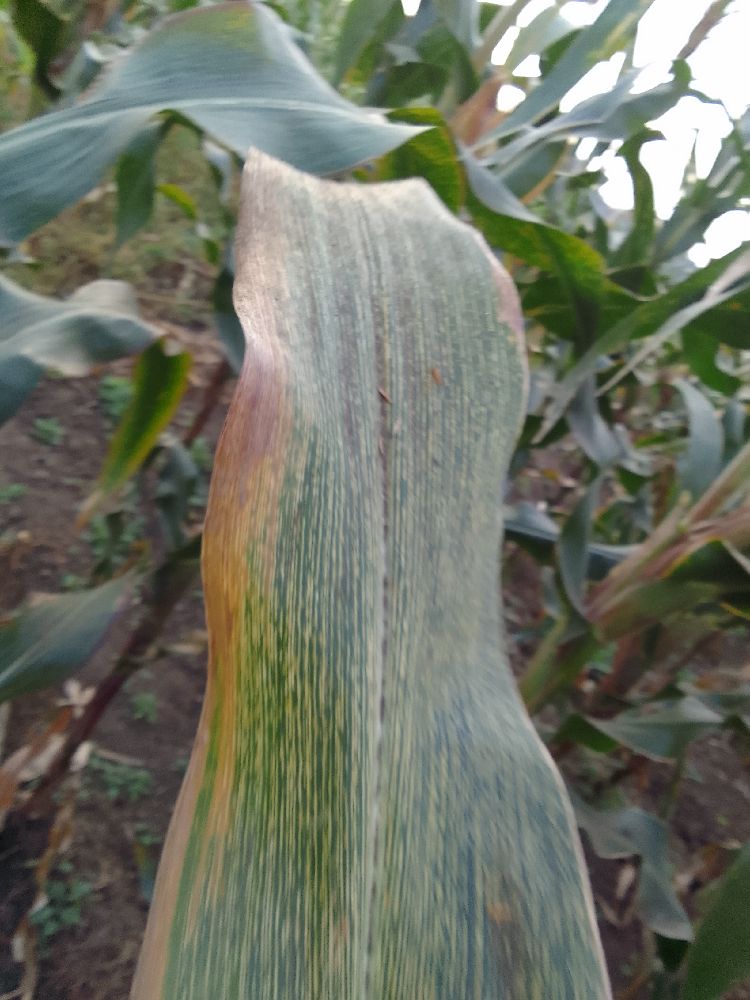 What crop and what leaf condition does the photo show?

maize, maize streak virus
